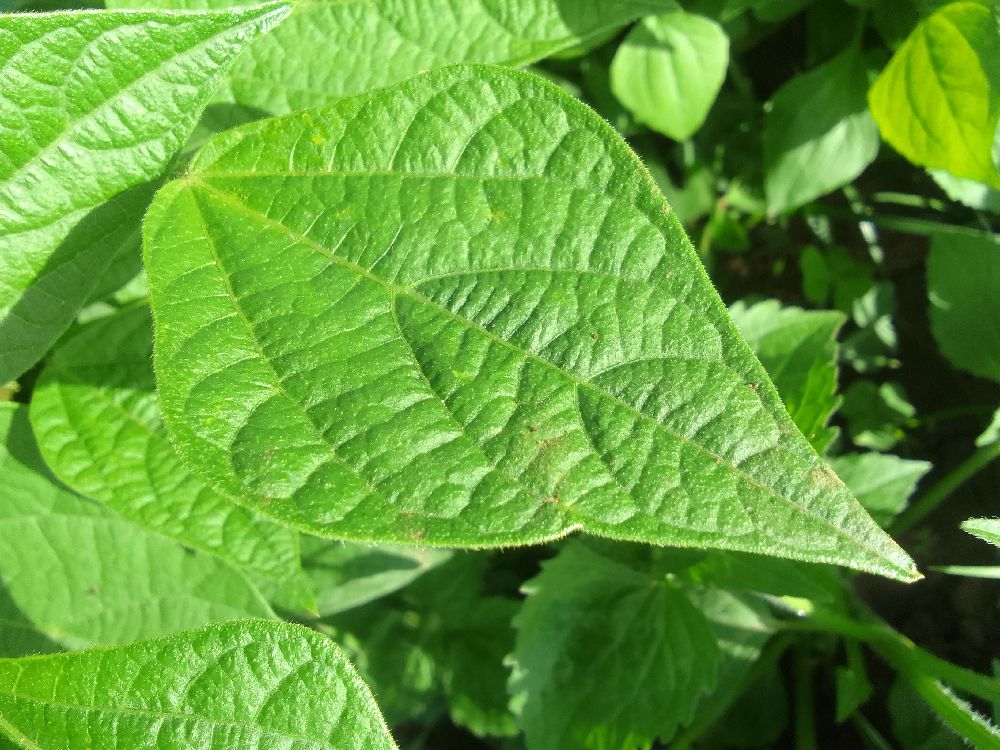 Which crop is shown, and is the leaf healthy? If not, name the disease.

common bean, healthy
